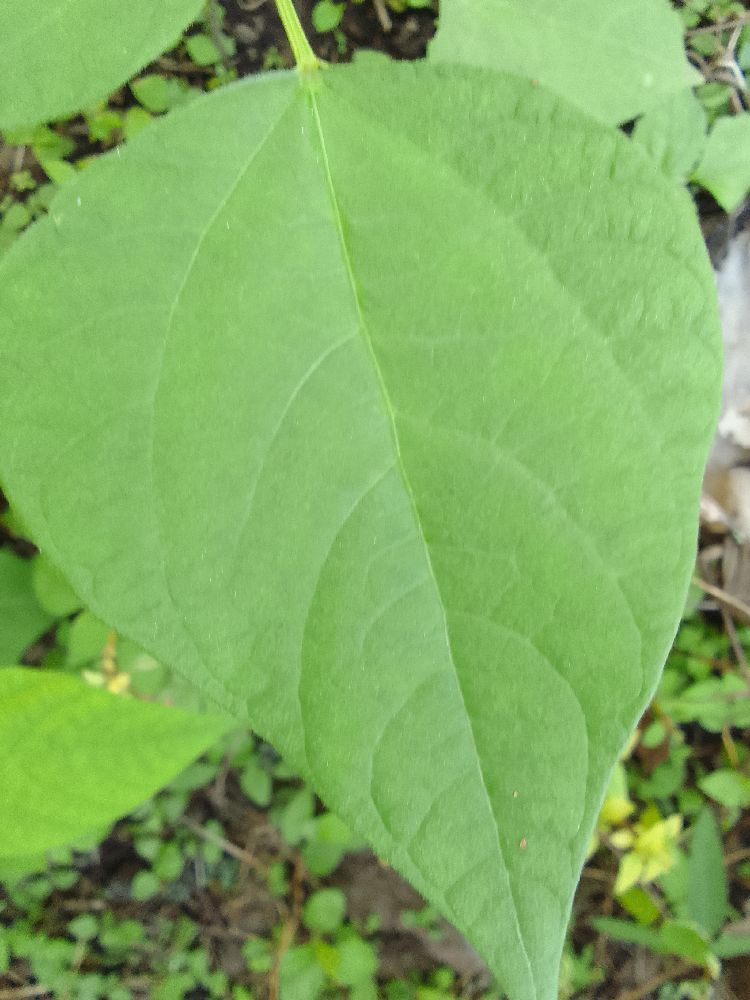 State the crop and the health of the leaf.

common bean, healthy
